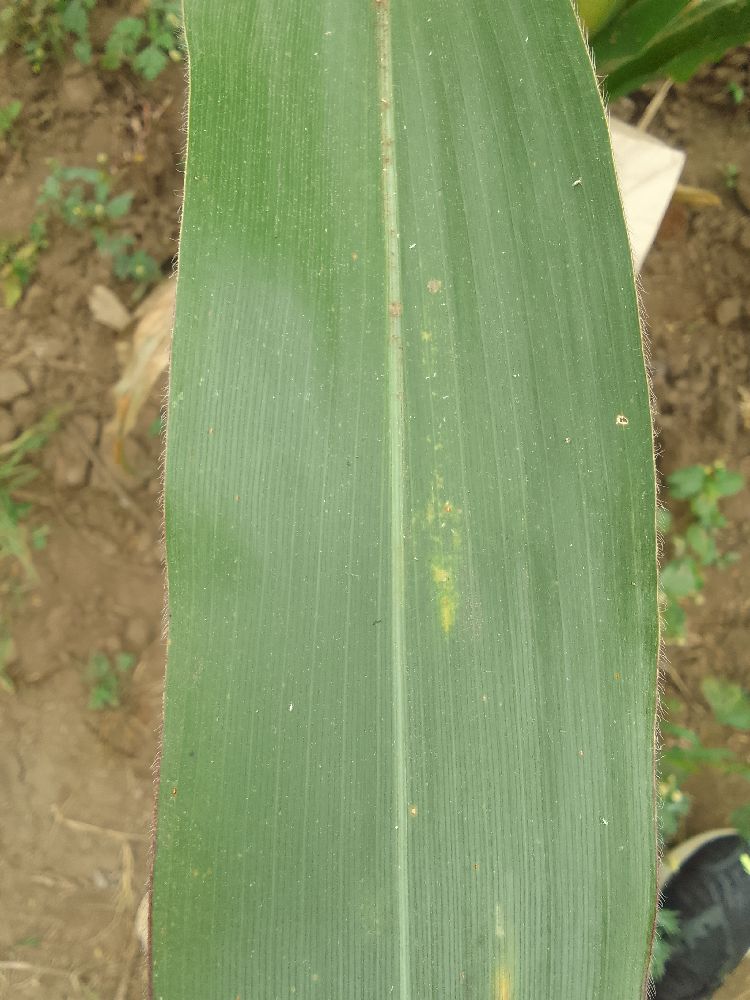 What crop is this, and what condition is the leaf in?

maize, healthy
